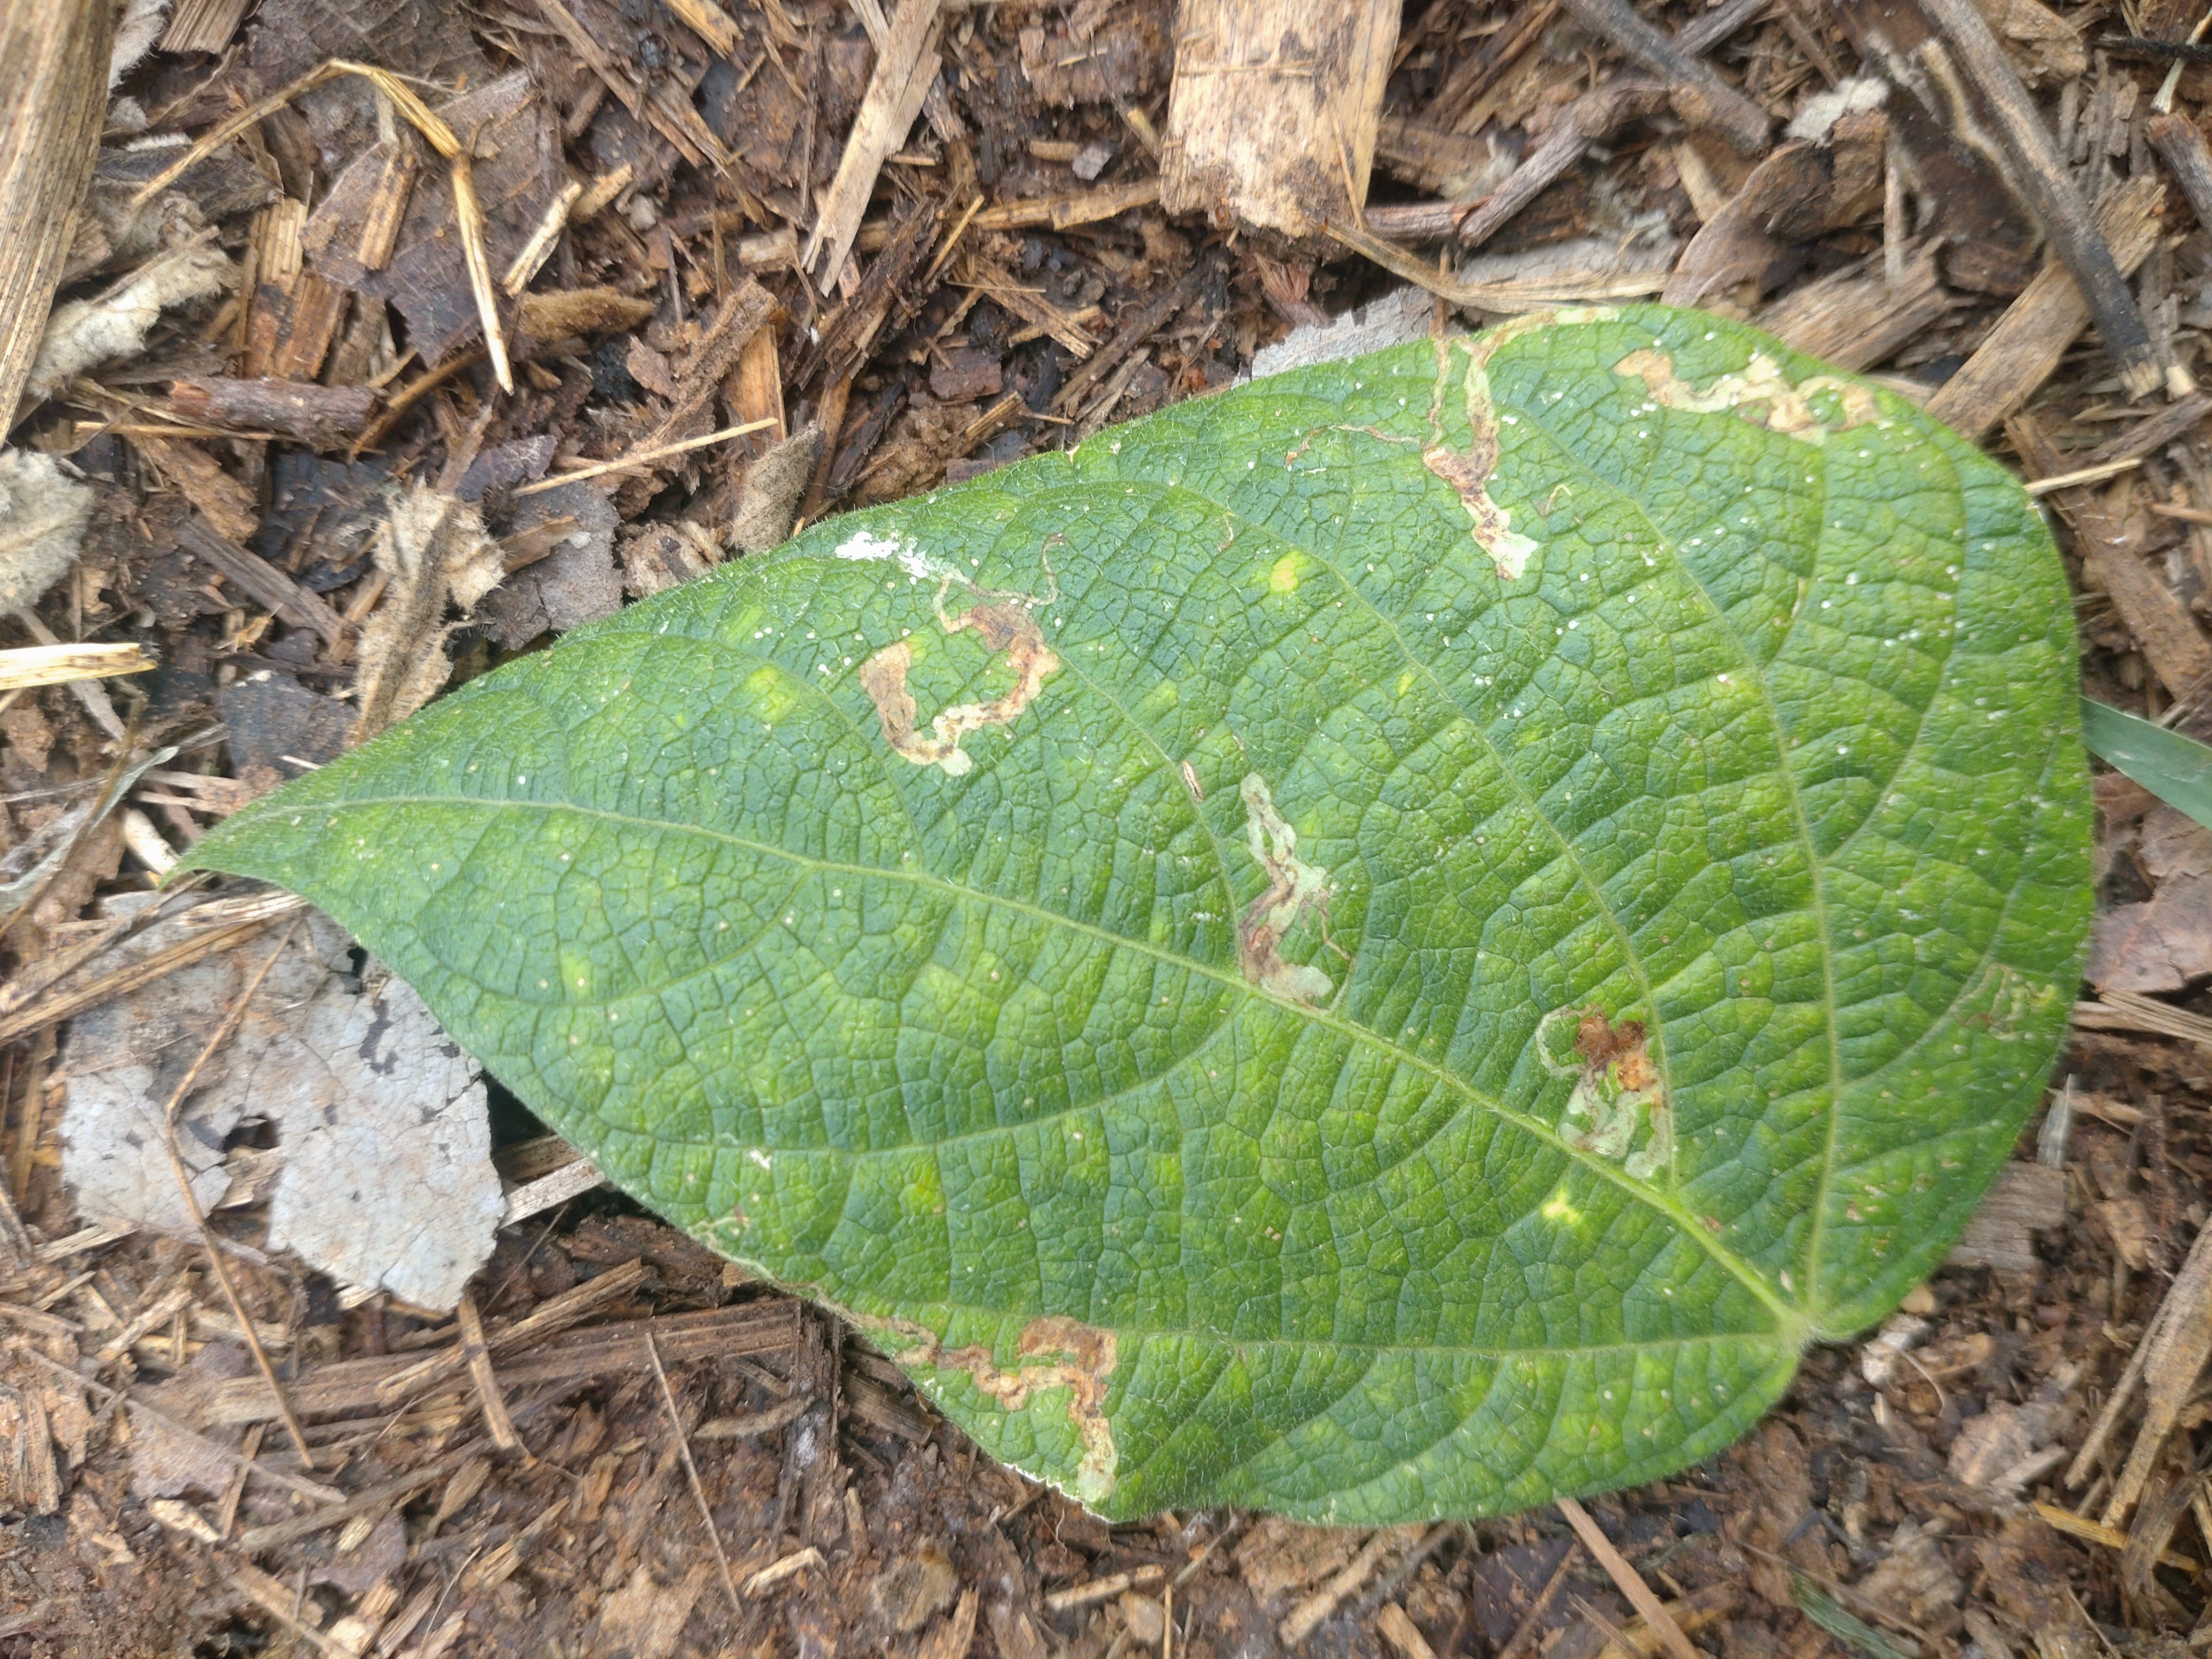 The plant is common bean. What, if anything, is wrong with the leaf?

anthracnose
